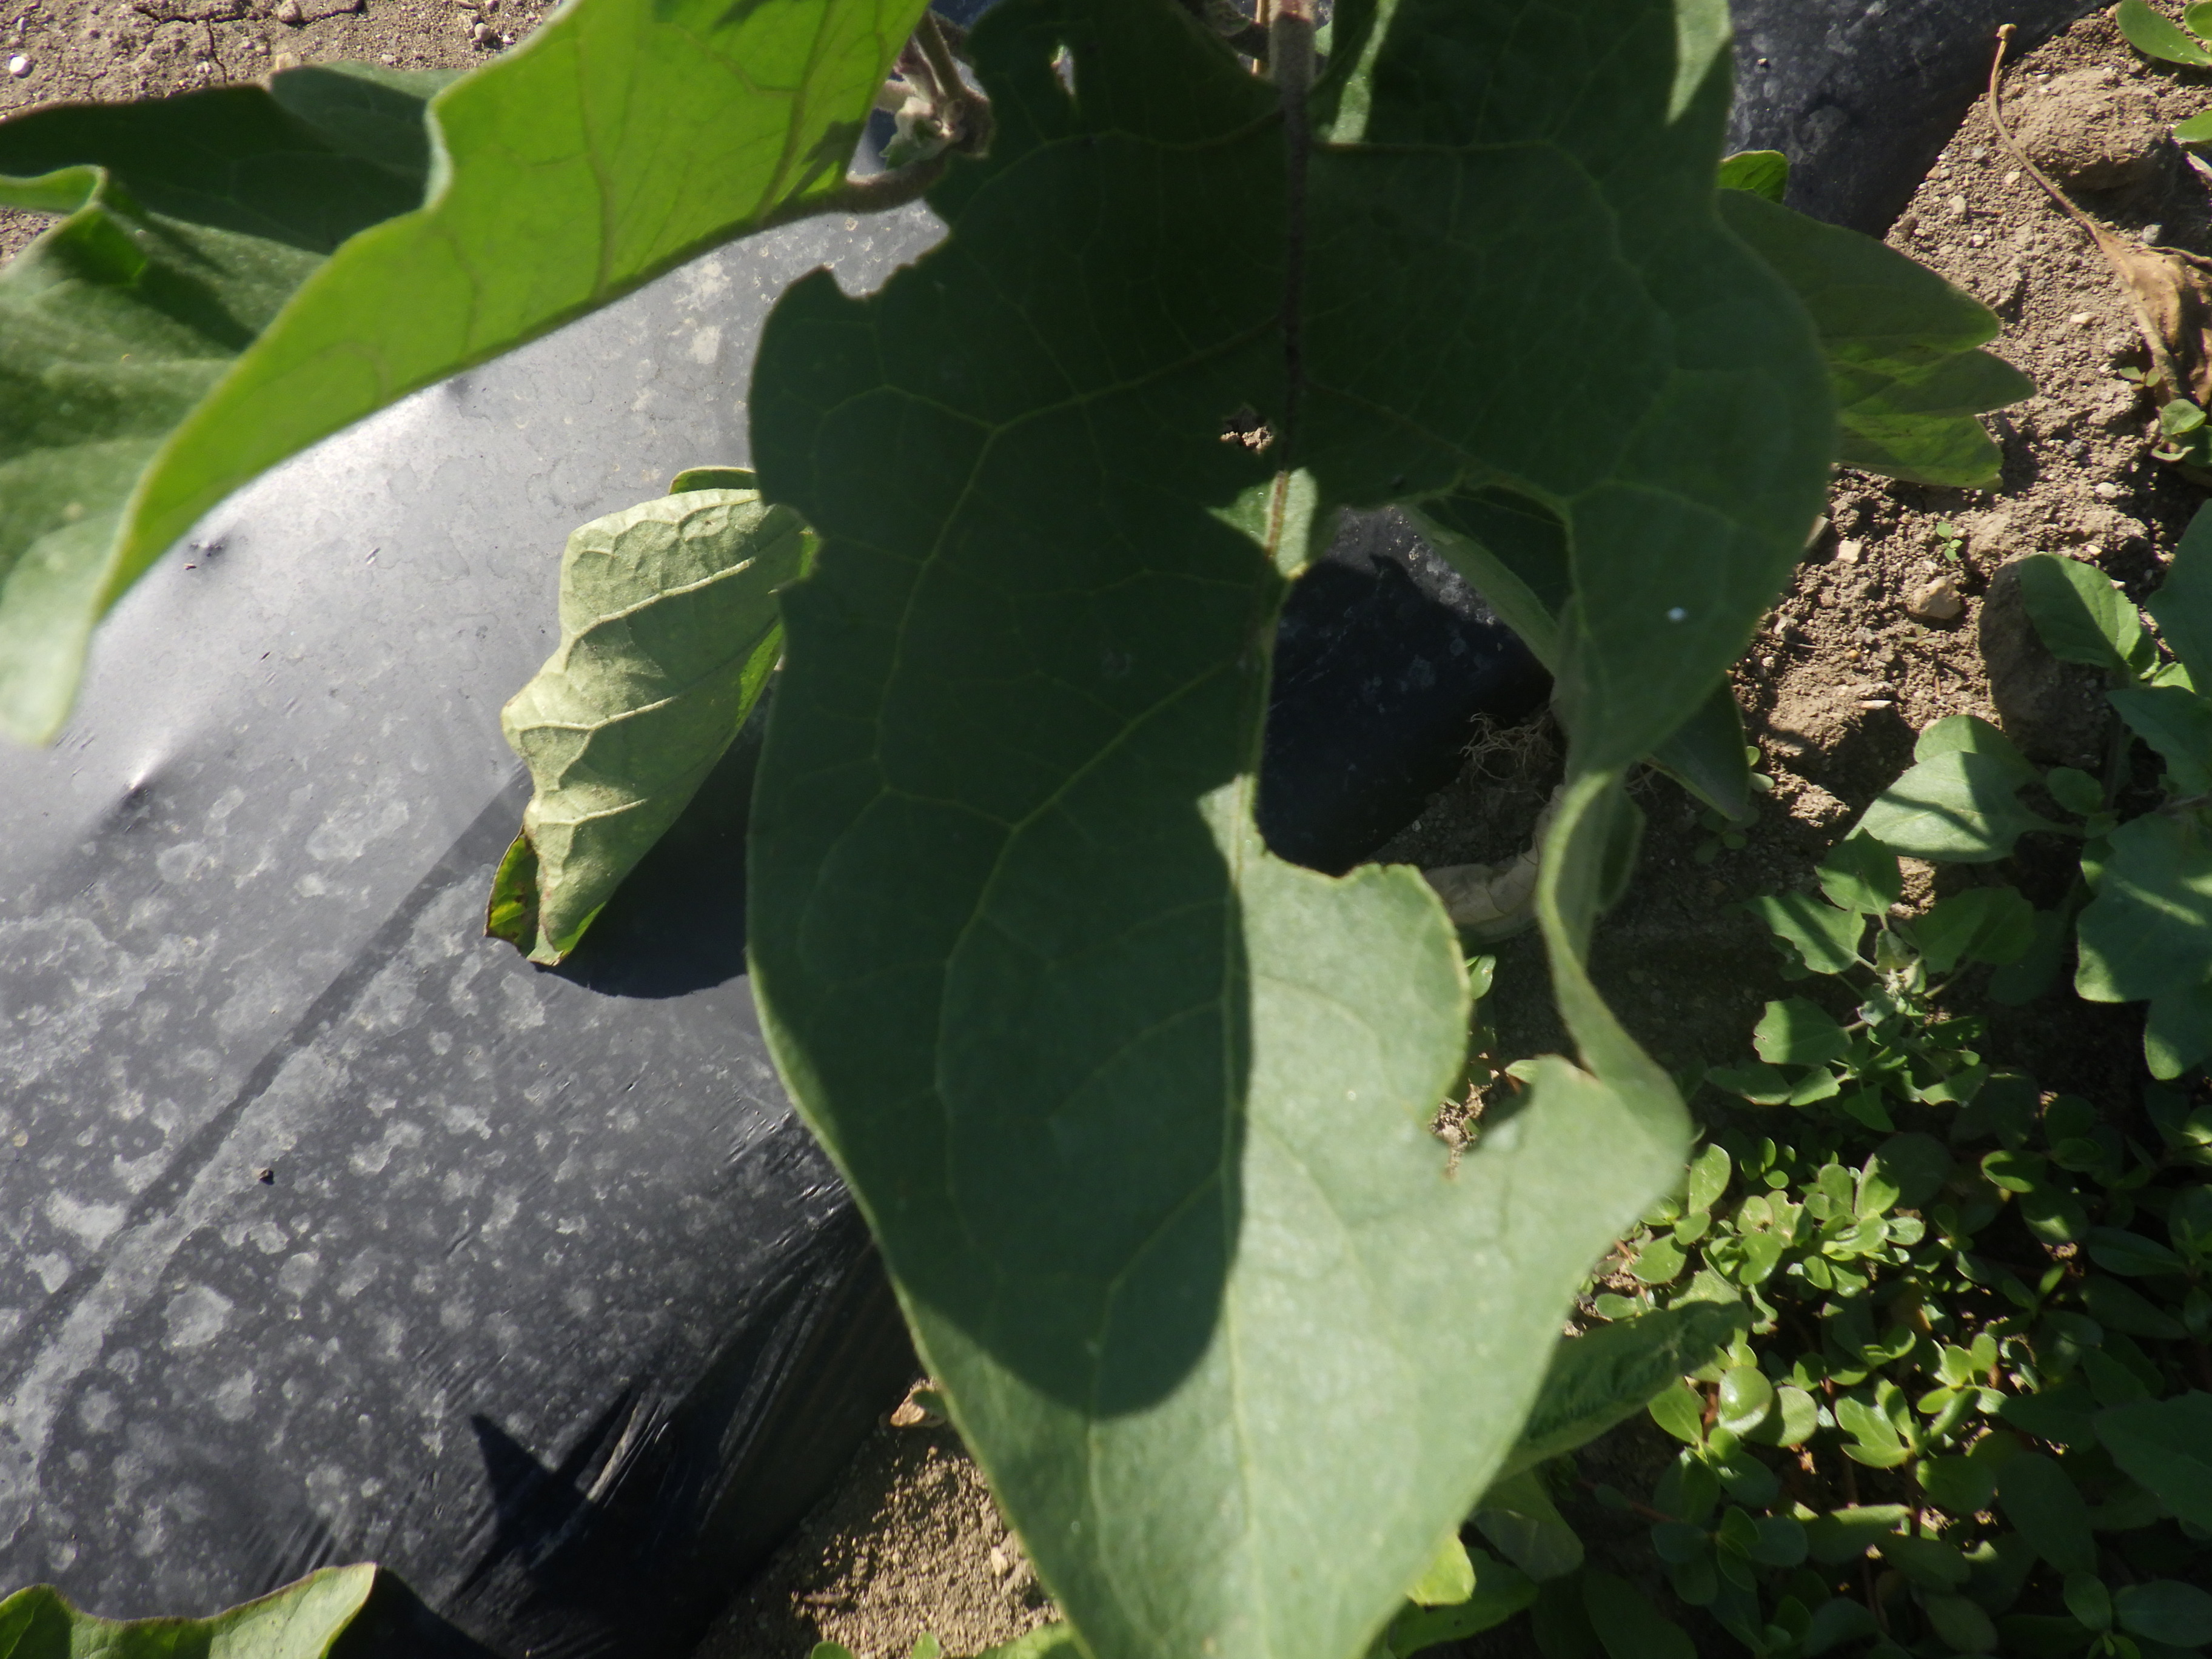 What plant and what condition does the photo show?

aubergine, colorado potato beetle
